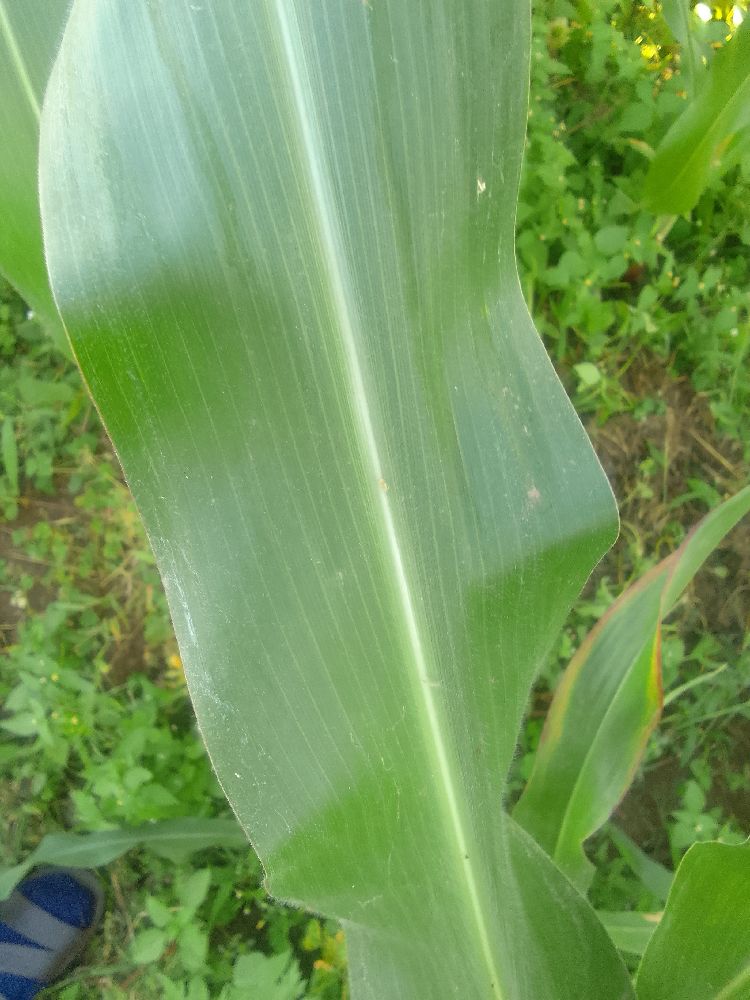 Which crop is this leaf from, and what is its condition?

maize, healthy
